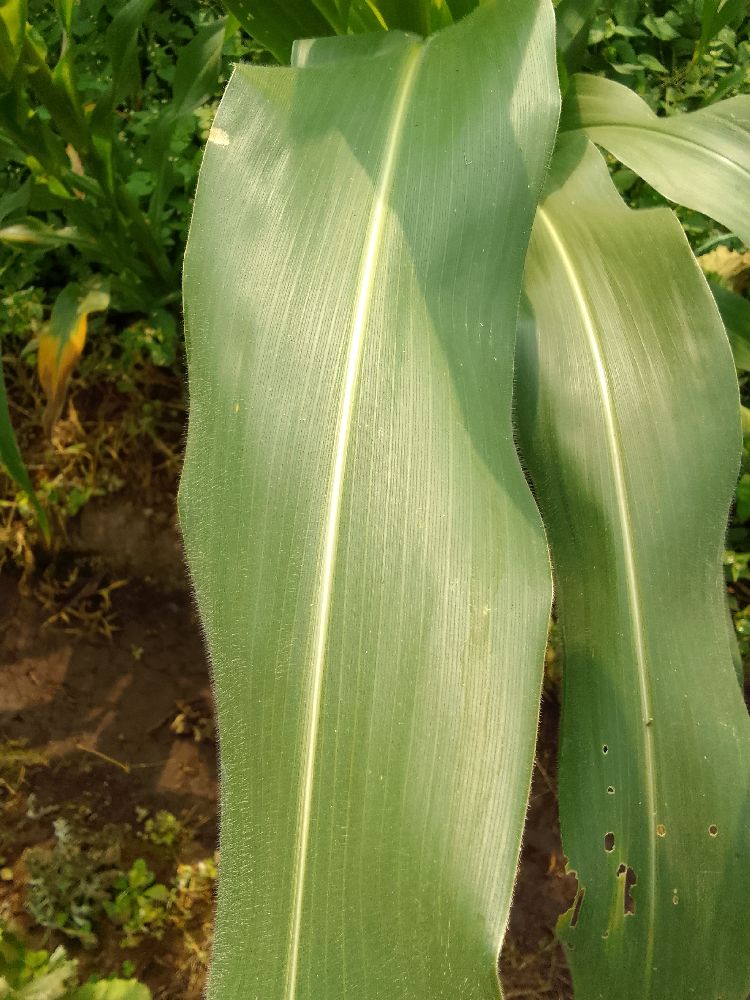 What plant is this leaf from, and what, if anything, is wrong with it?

maize, healthy
